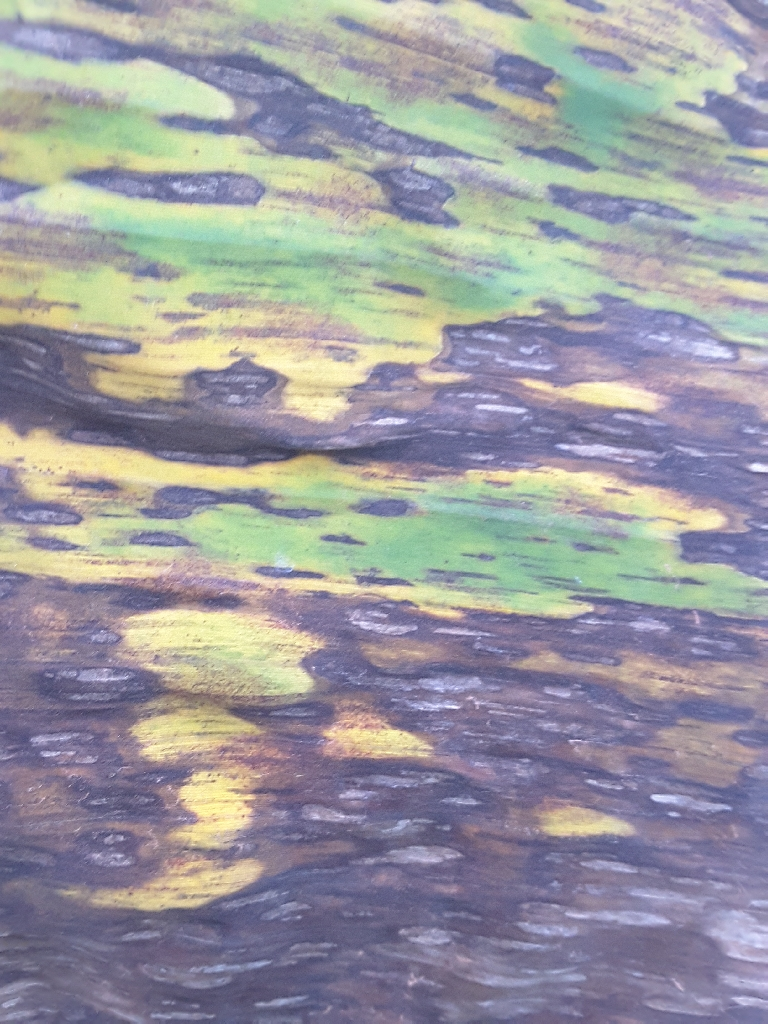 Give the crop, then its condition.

banana, black sigatoka
